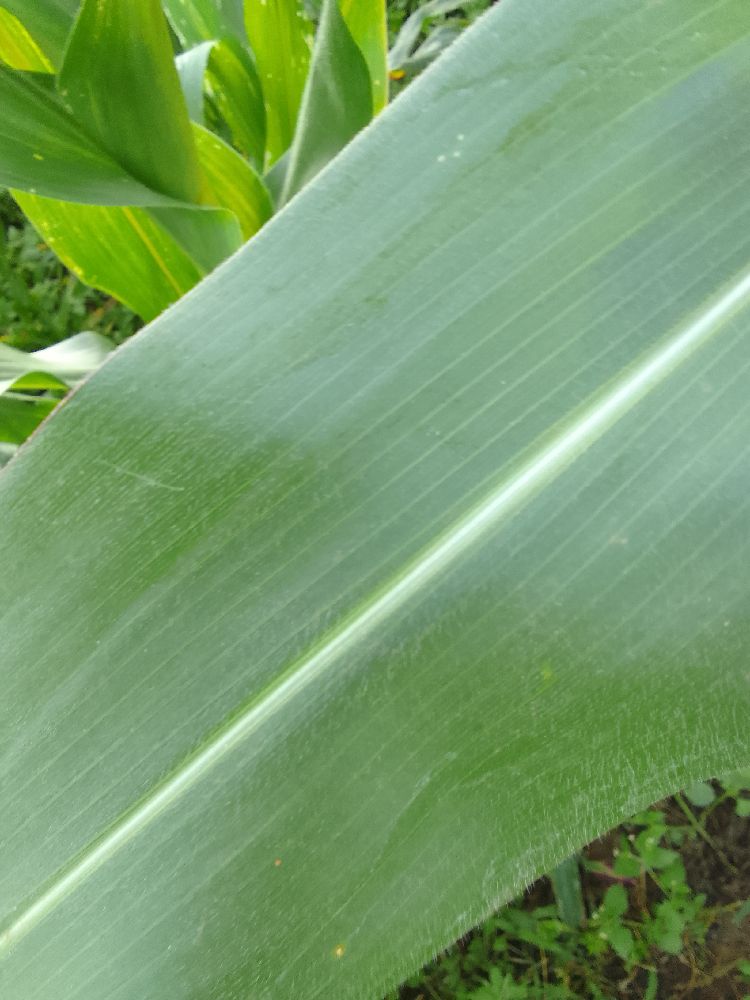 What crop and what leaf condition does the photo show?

maize, healthy
